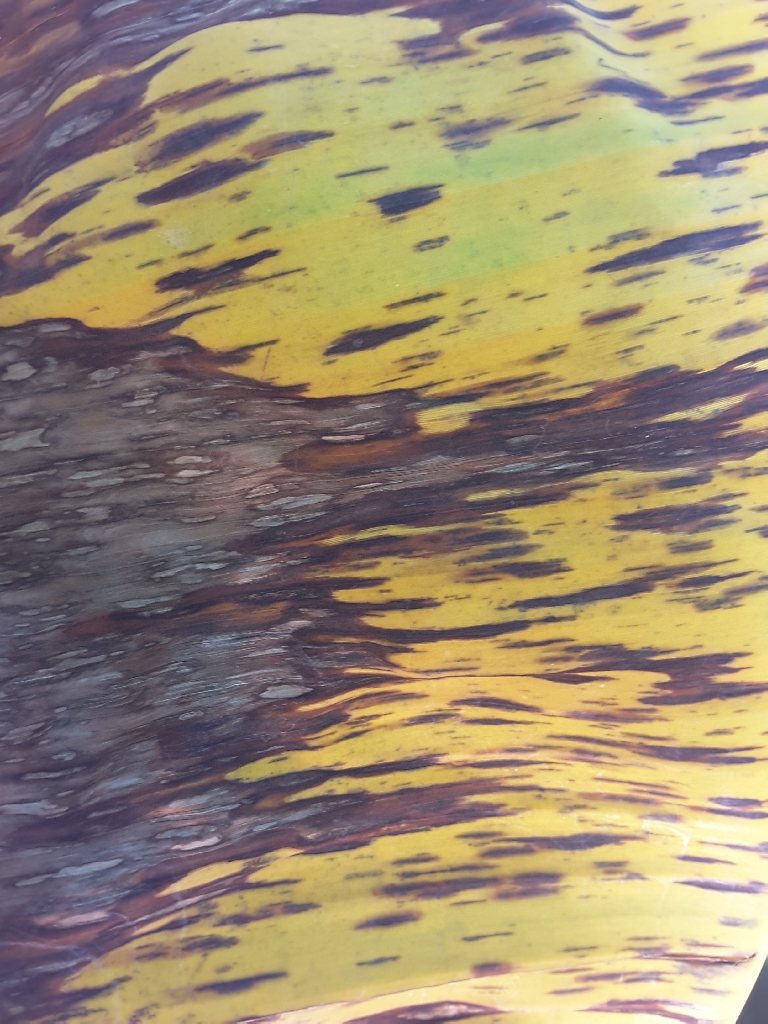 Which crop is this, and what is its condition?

banana, black sigatoka
